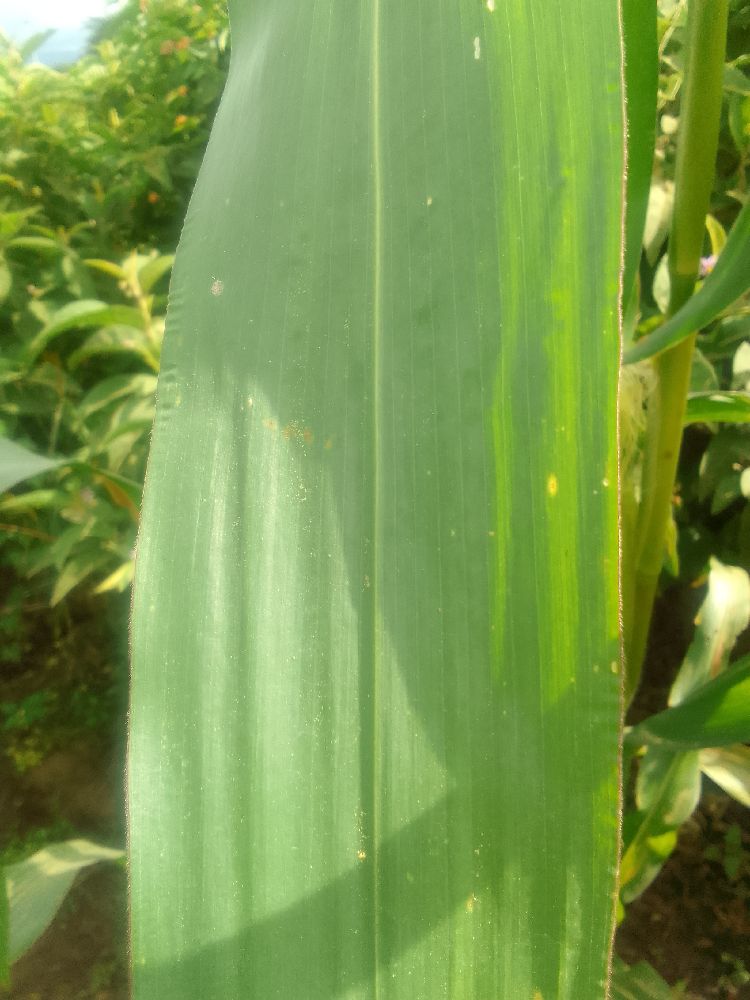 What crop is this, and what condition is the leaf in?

maize, healthy
